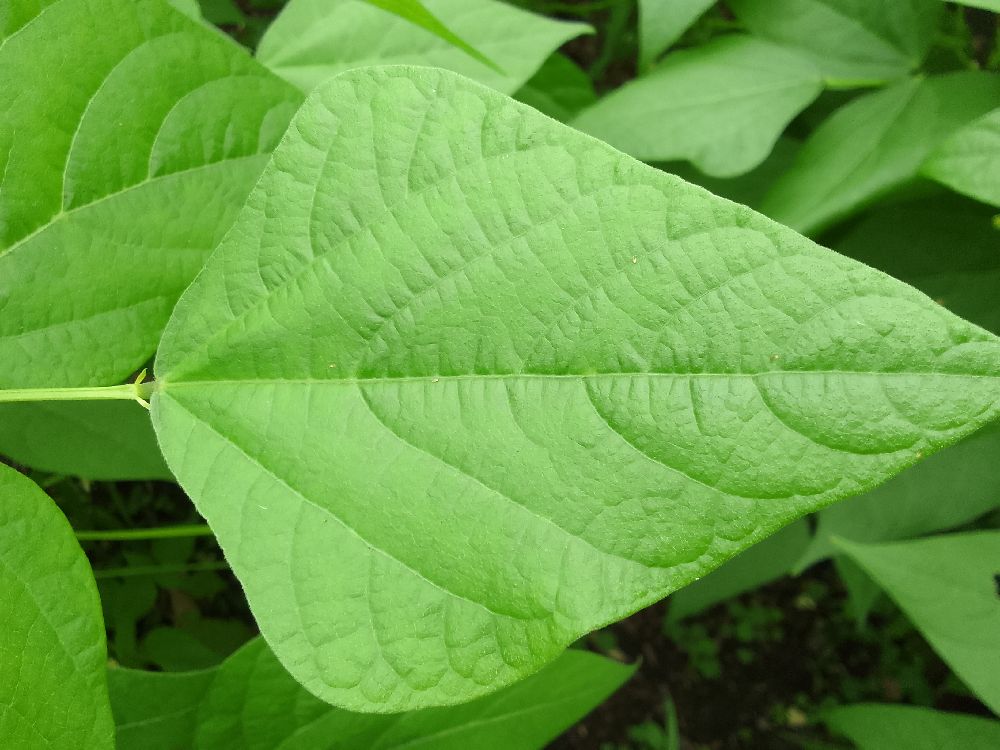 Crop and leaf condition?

common bean, healthy
